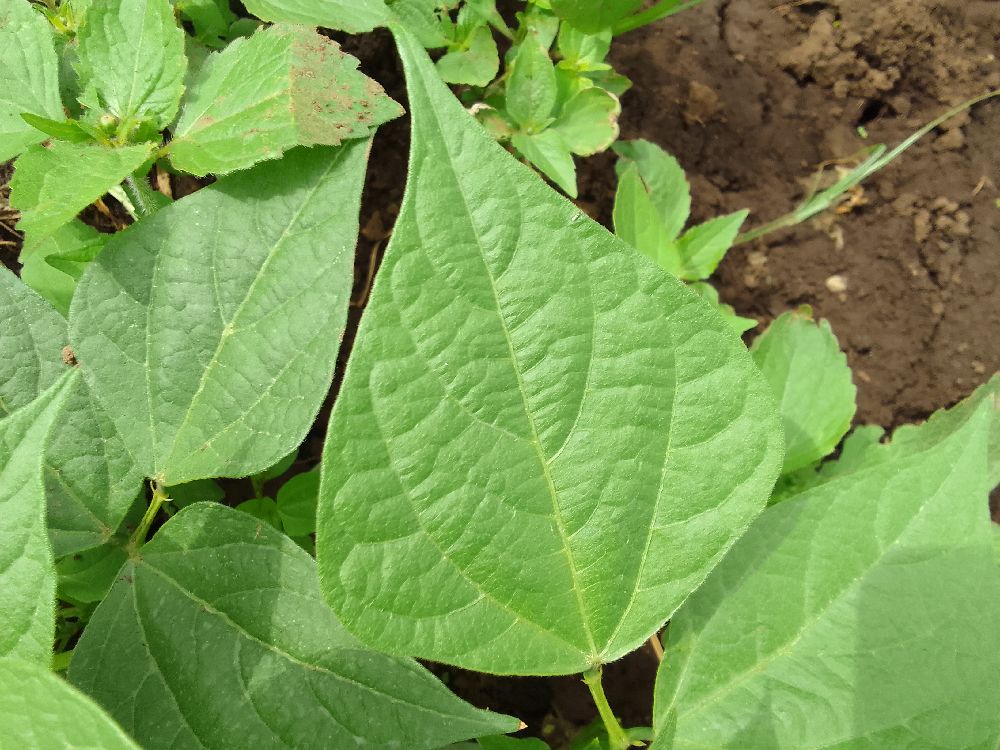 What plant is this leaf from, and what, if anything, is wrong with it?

common bean, healthy
